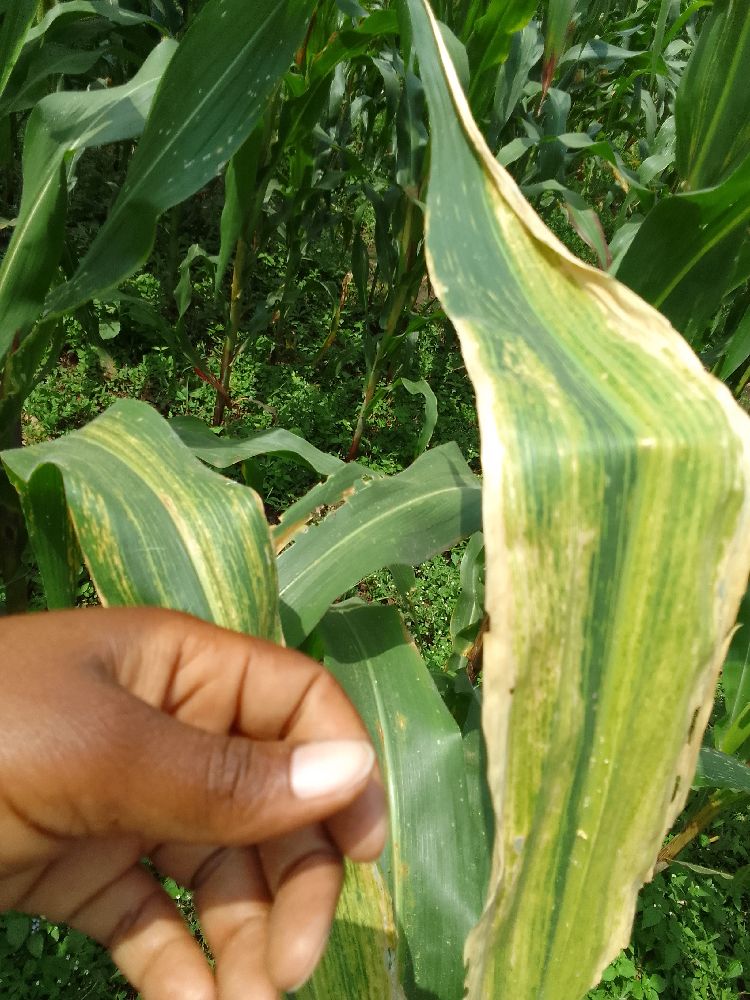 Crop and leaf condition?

maize, maize lethal necrosis
